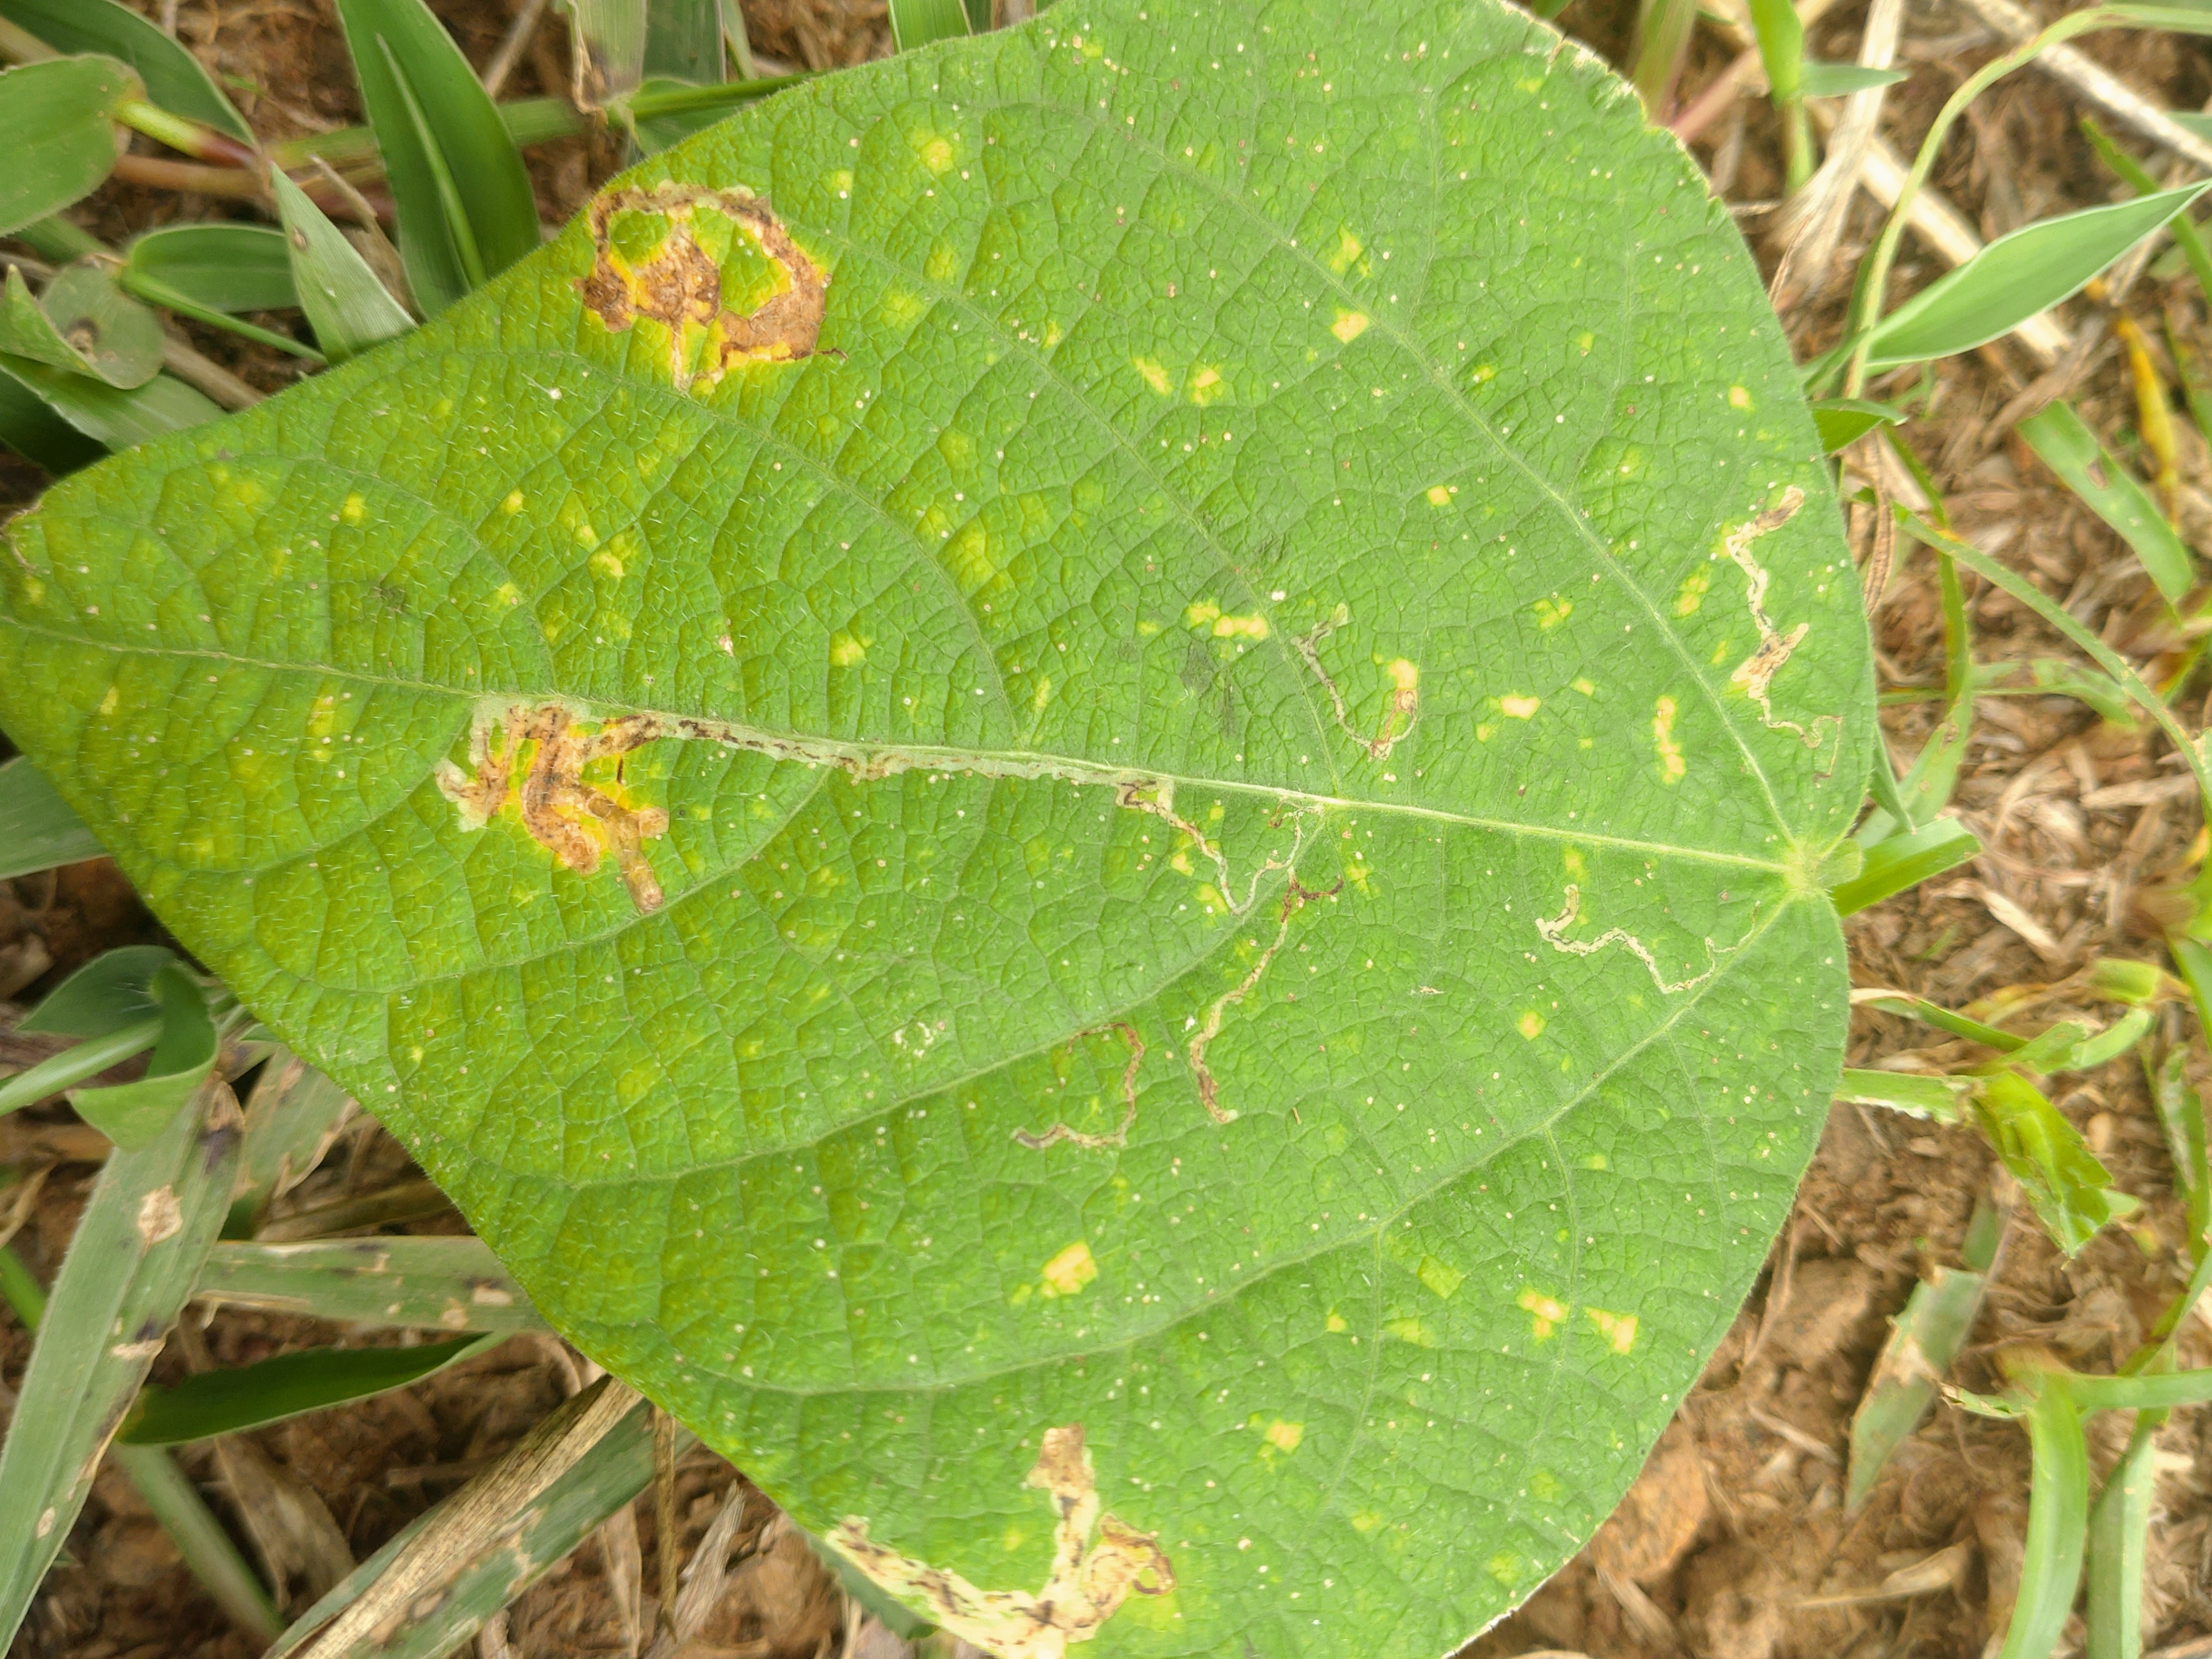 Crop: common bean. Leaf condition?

rust
